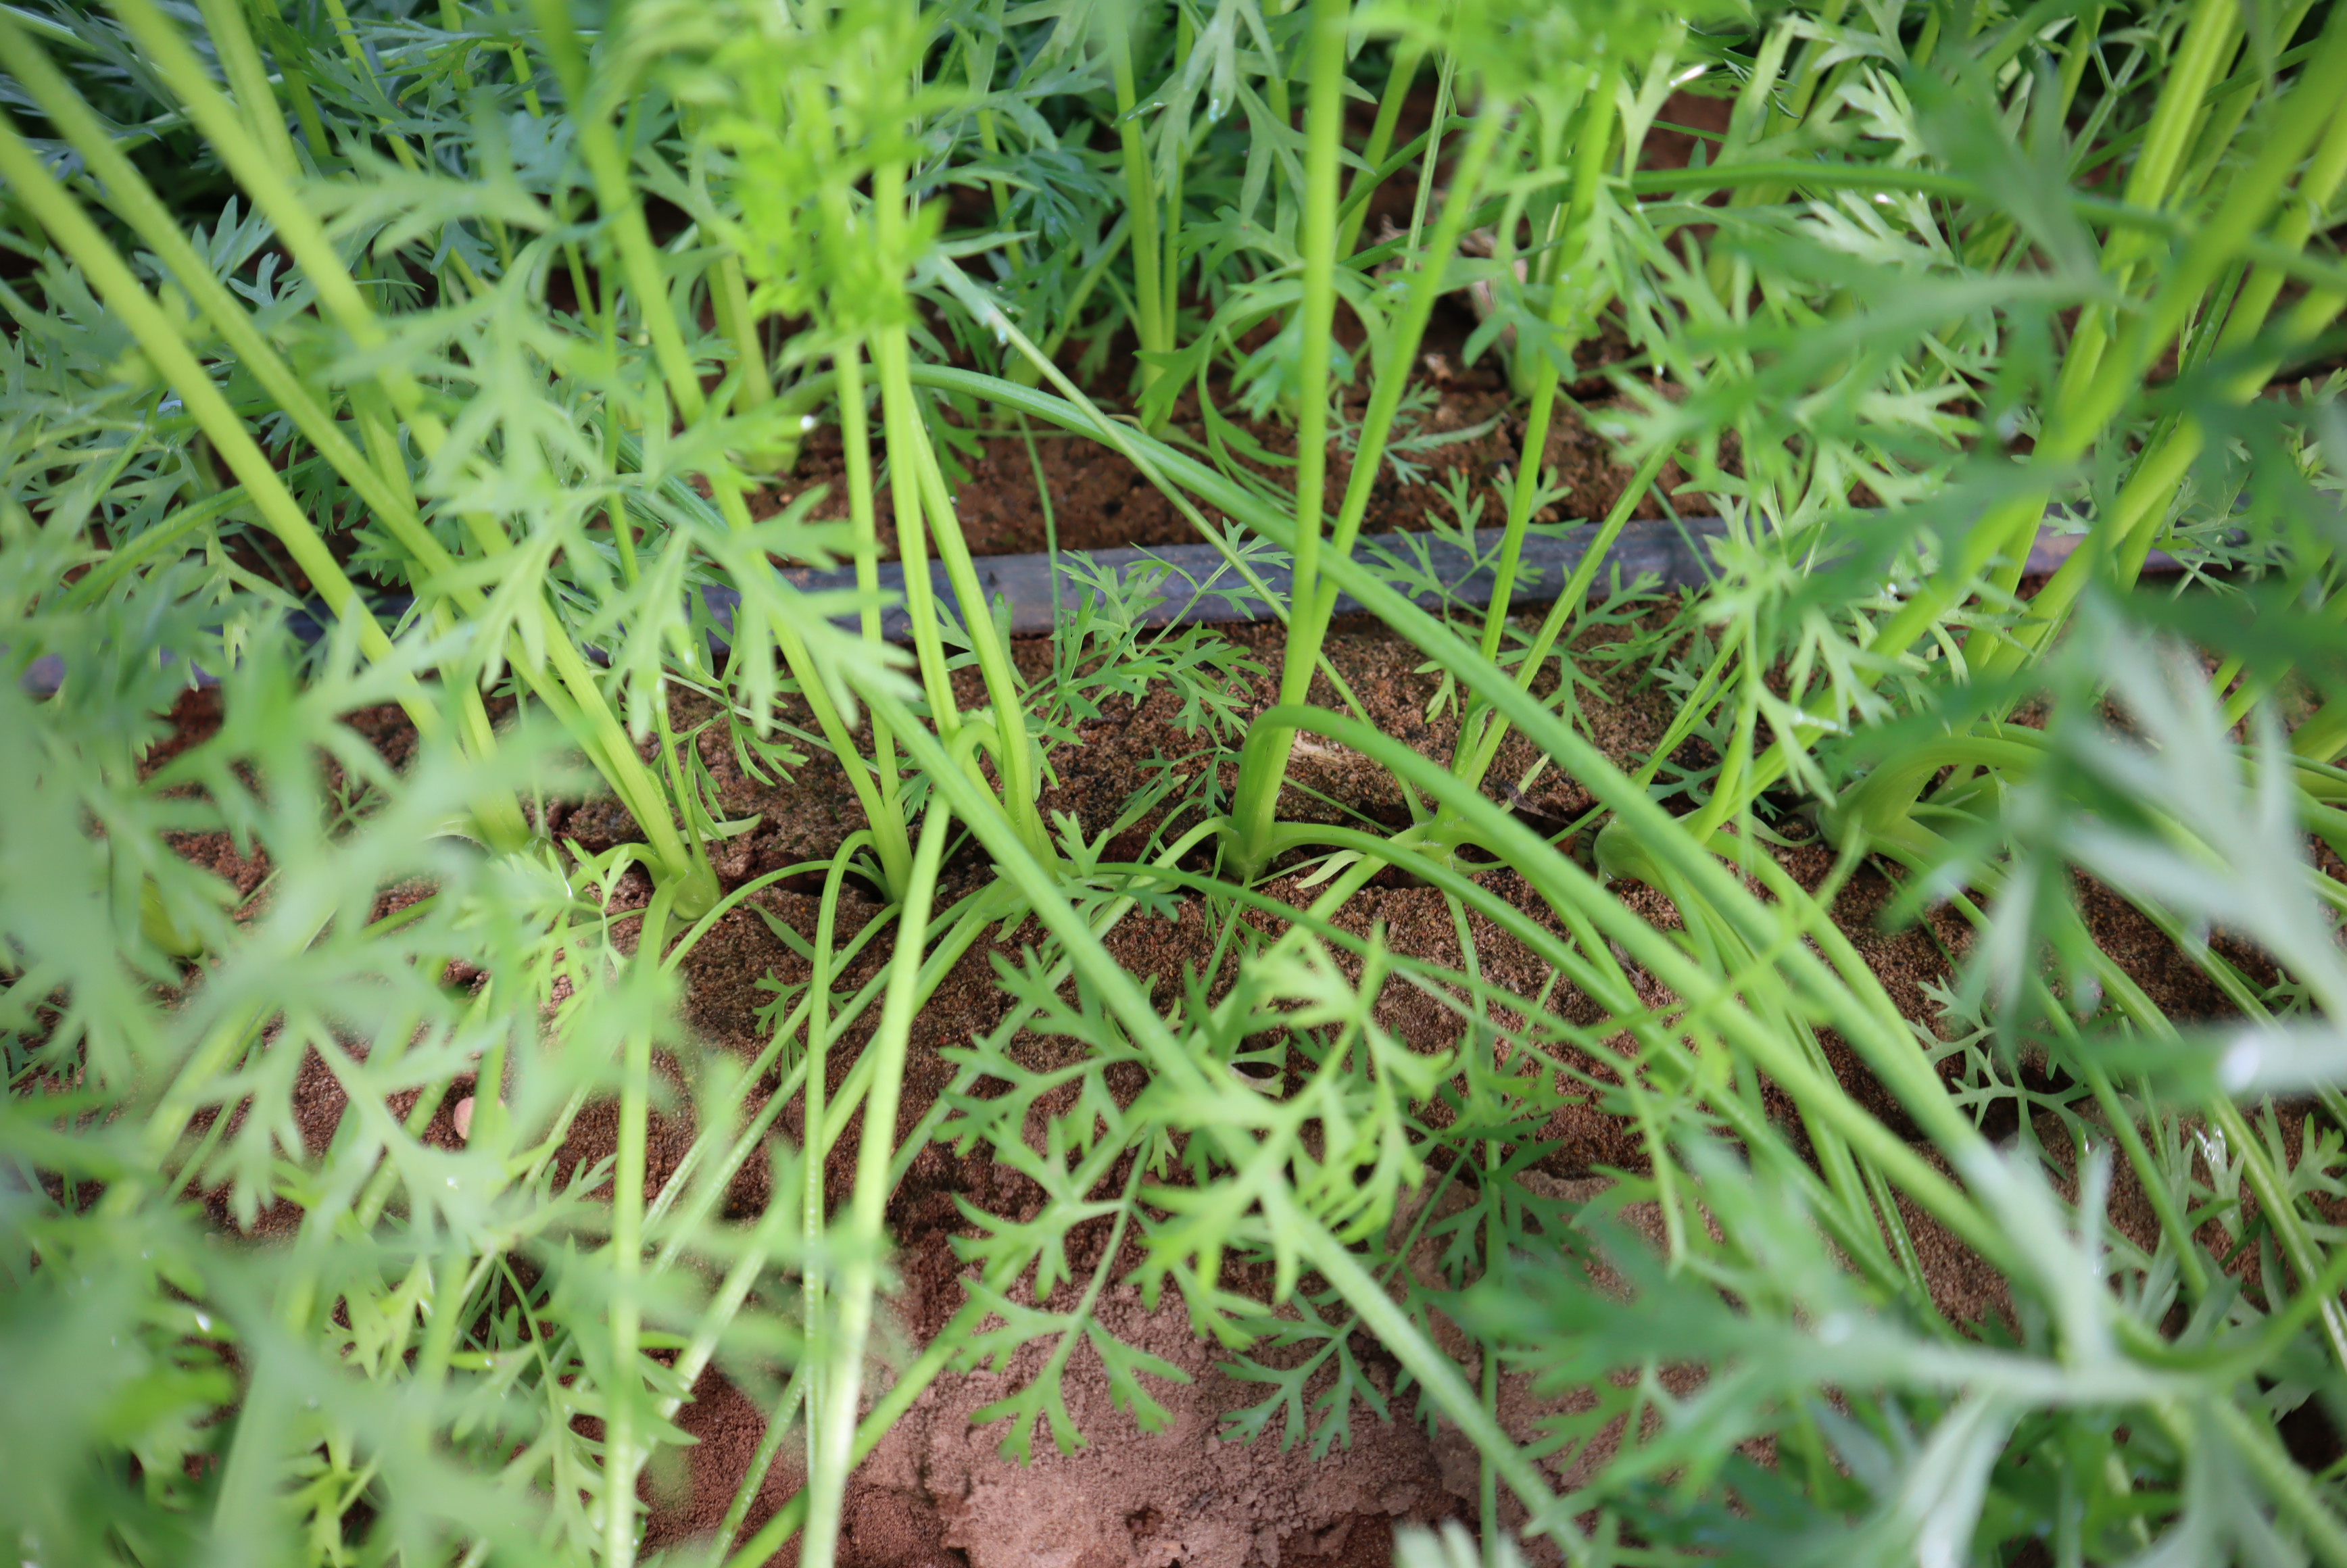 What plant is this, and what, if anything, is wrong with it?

carrot, healthy
